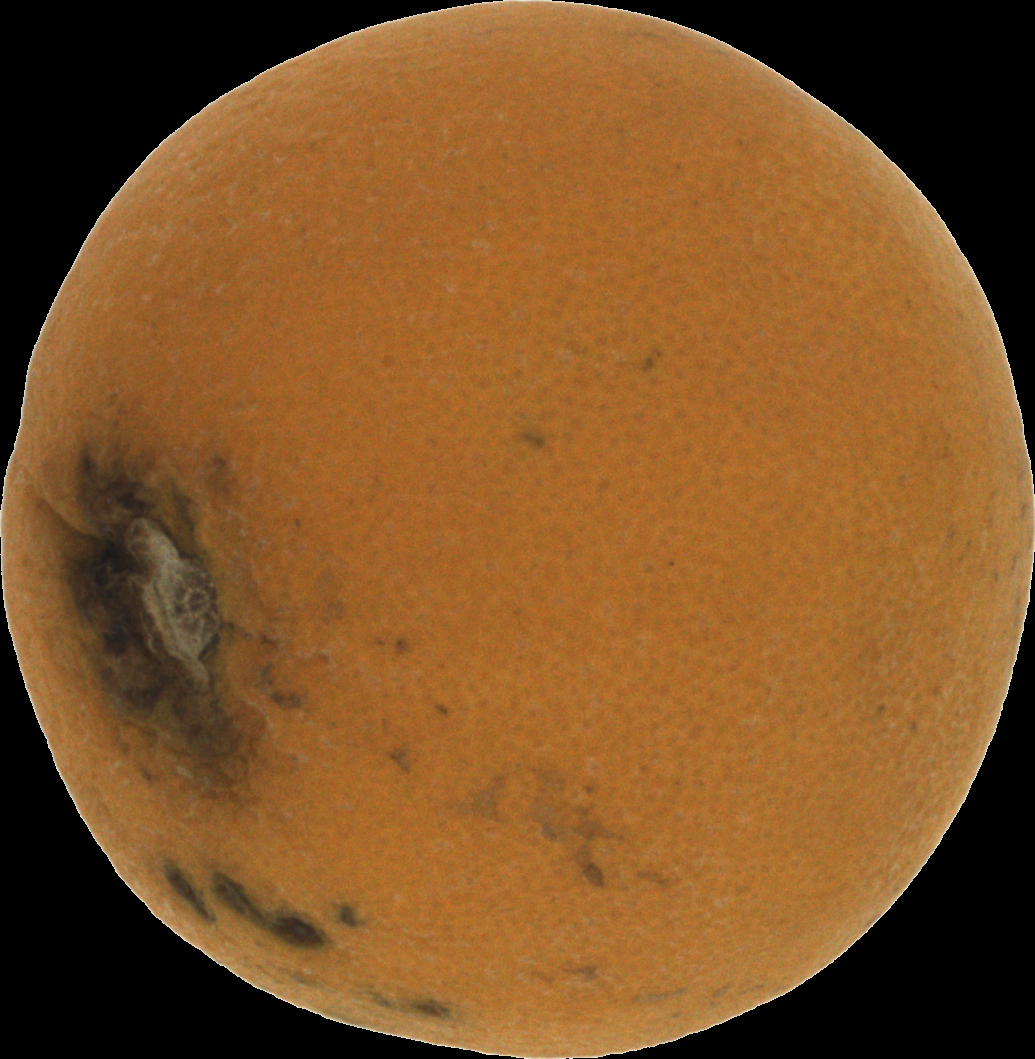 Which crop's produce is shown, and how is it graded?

orange, bad
